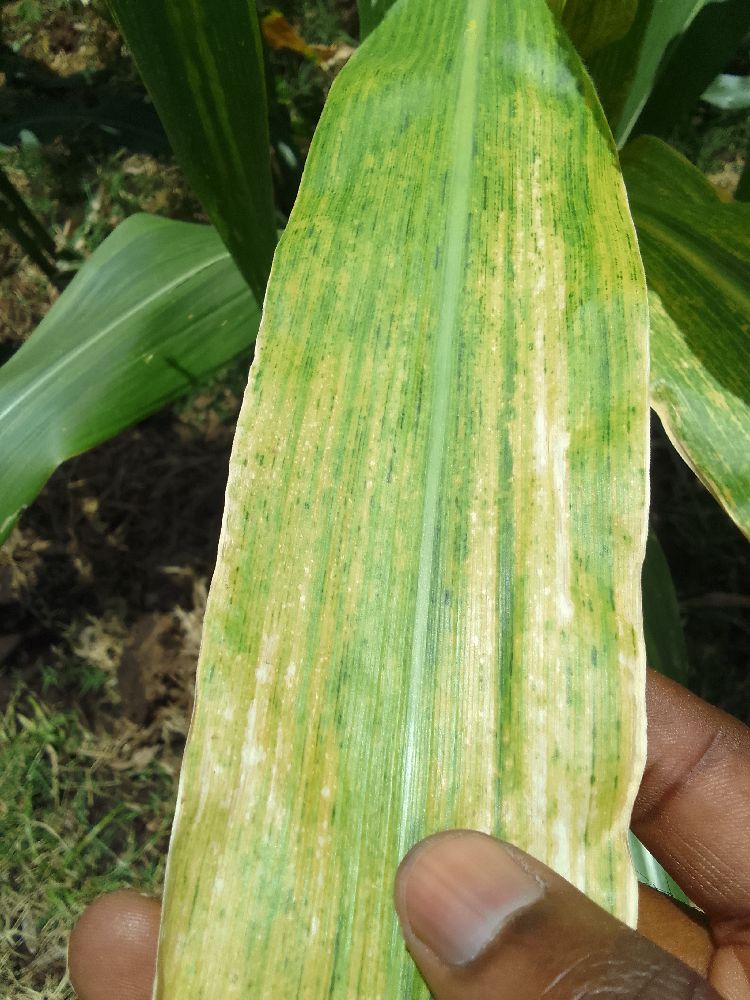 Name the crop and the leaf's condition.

maize, maize lethal necrosis
